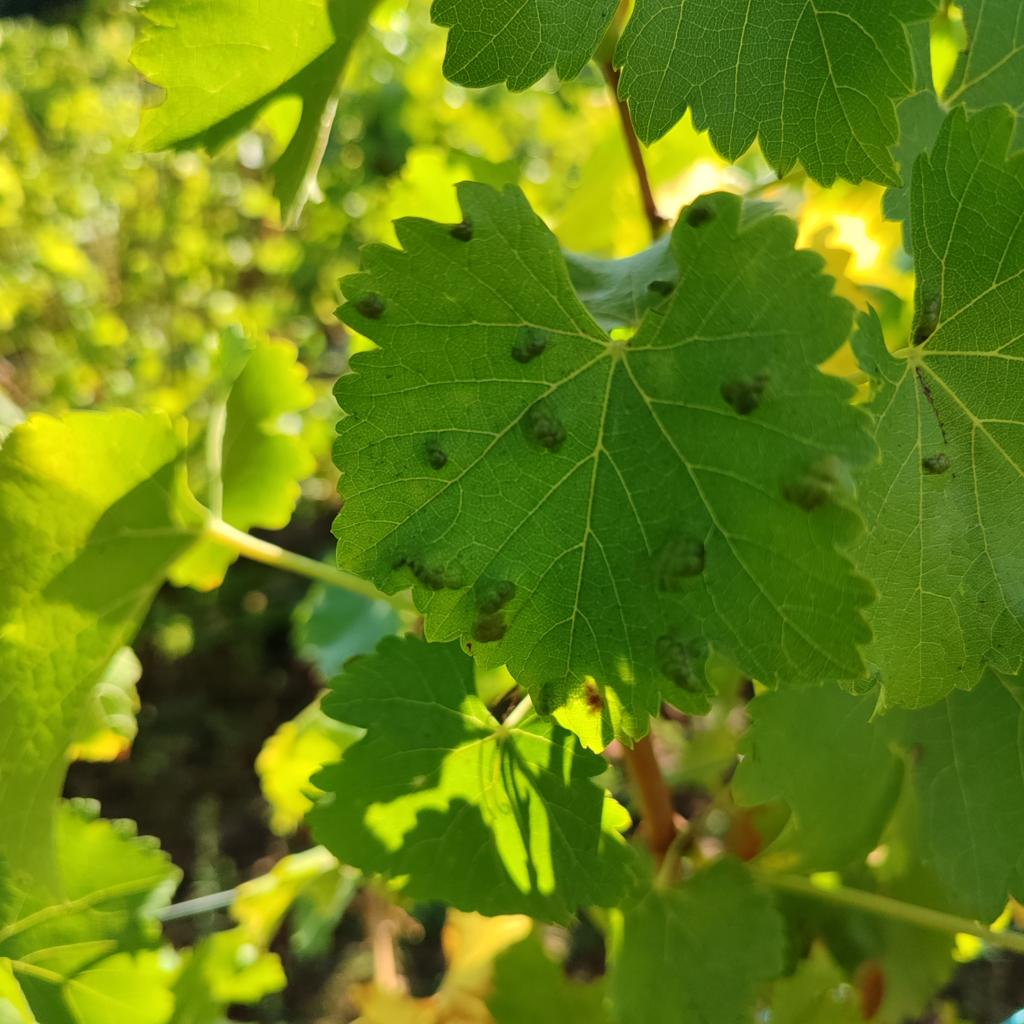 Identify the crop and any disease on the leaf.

grapevine, erineum mite
